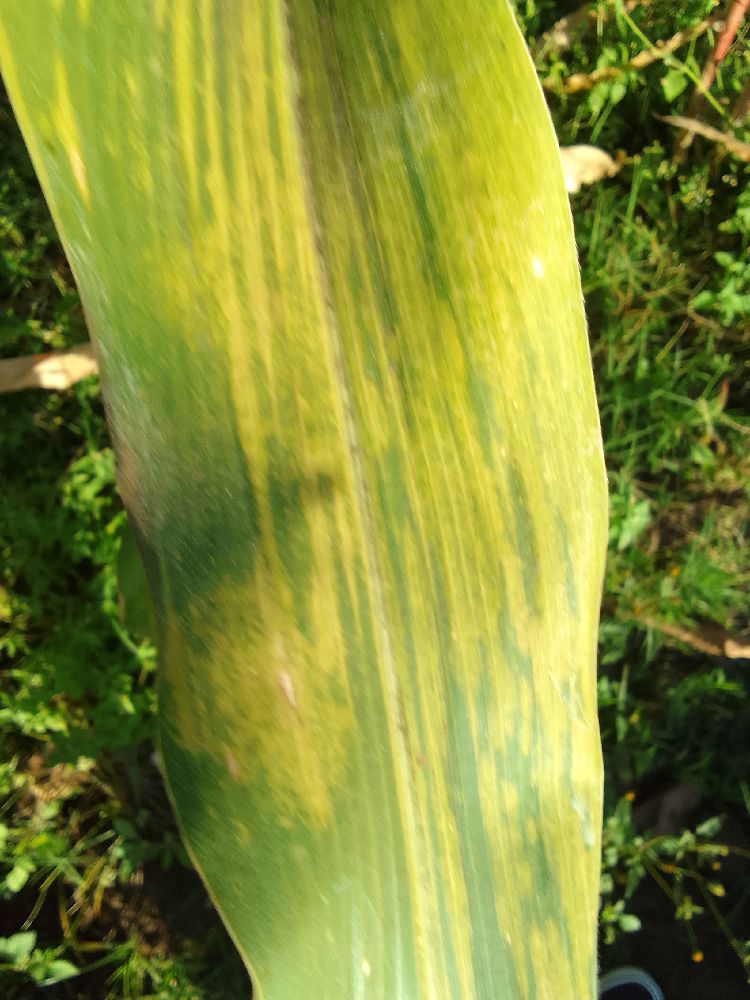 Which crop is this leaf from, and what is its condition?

maize, maize lethal necrosis
